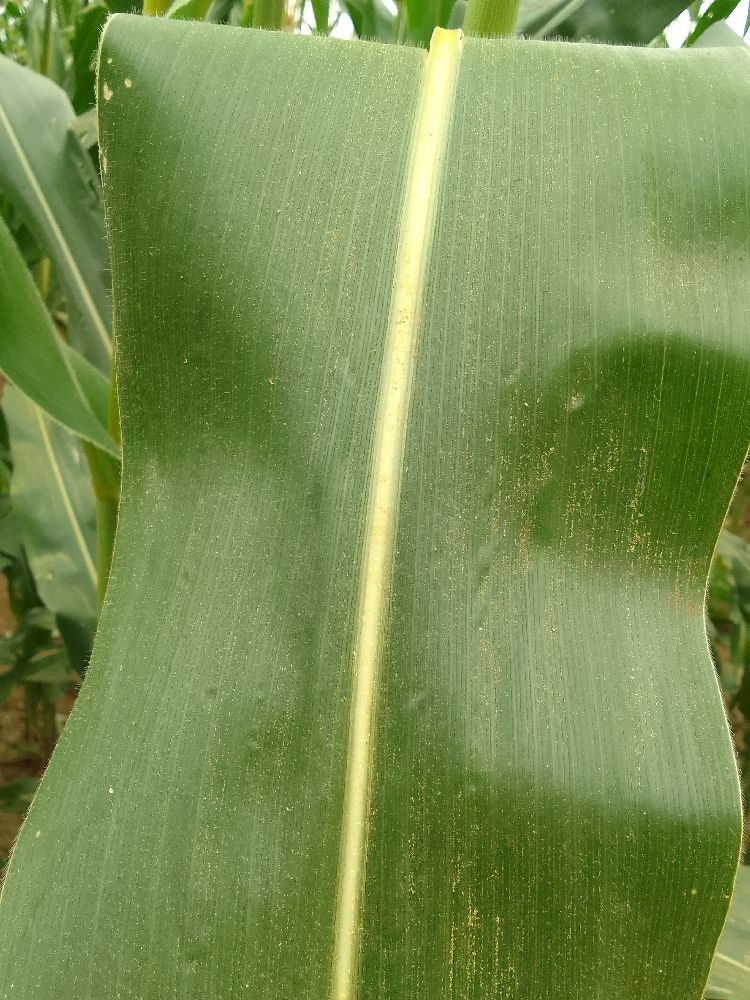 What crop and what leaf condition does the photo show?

maize, healthy
